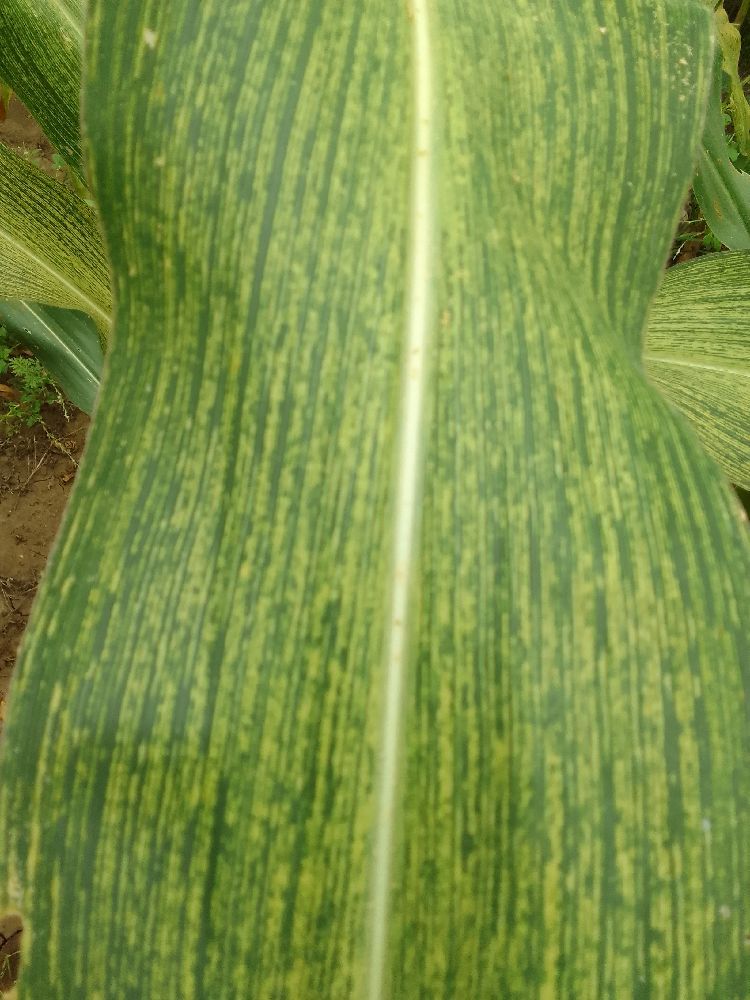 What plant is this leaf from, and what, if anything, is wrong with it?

maize, maize streak virus
